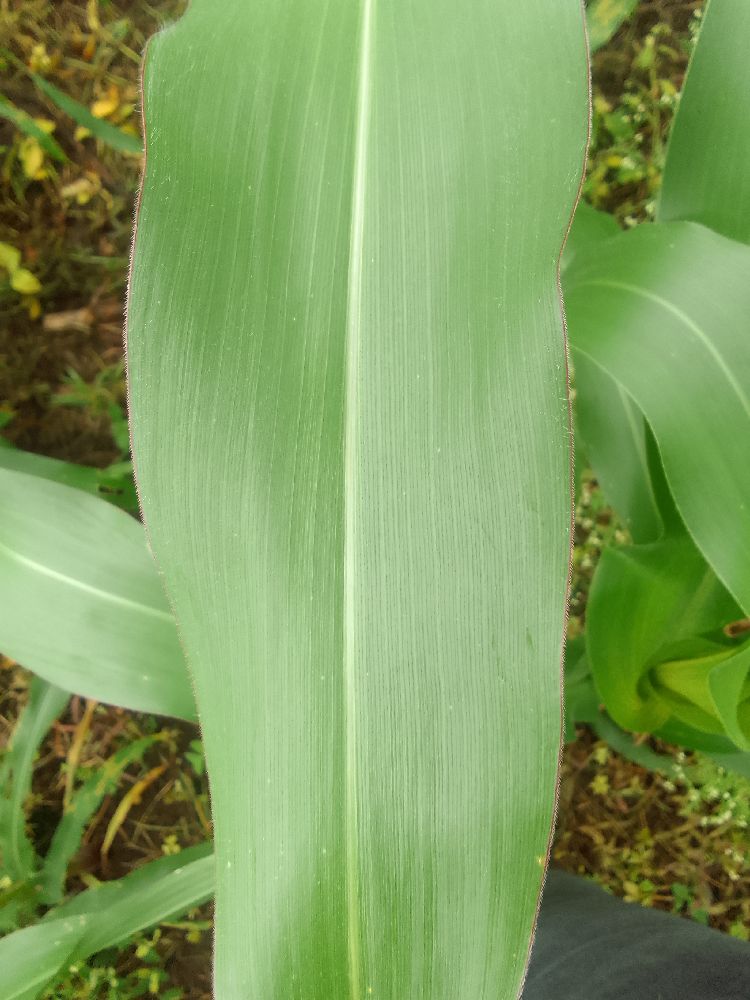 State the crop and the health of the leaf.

maize, healthy
